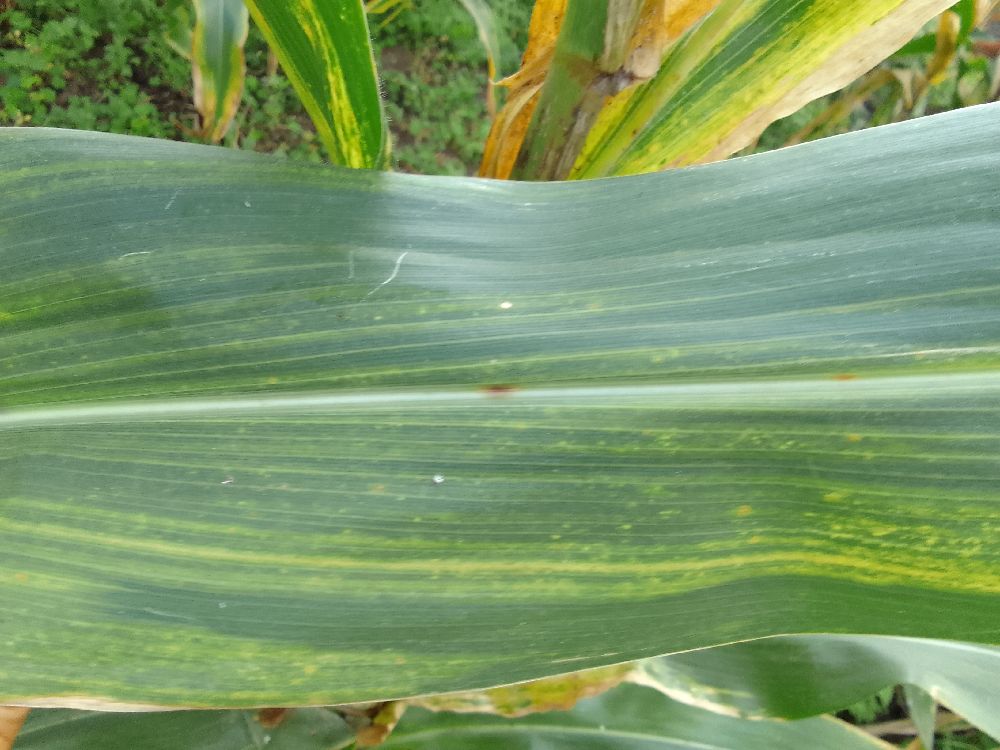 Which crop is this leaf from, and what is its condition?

maize, maize lethal necrosis
